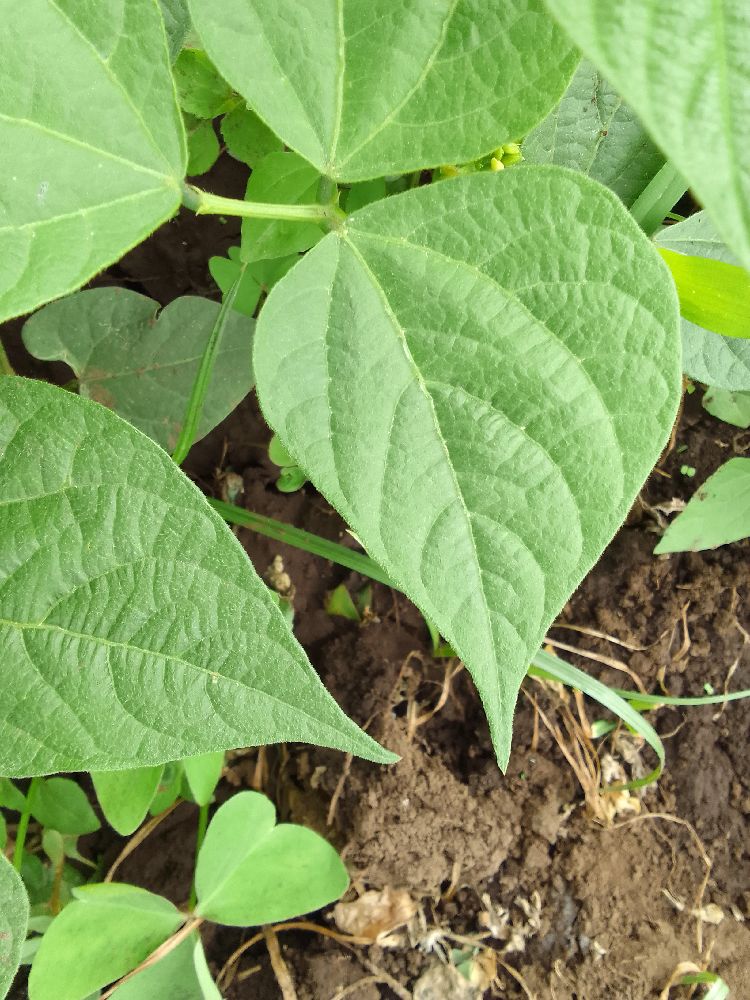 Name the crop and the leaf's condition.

common bean, healthy
